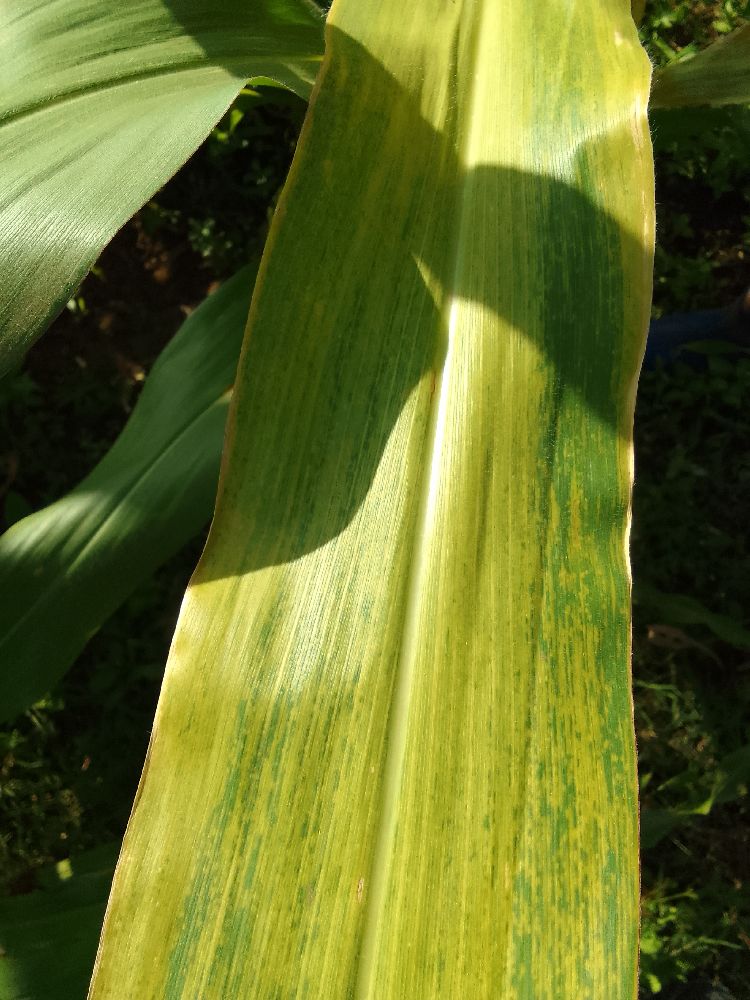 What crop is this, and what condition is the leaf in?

maize, maize lethal necrosis
